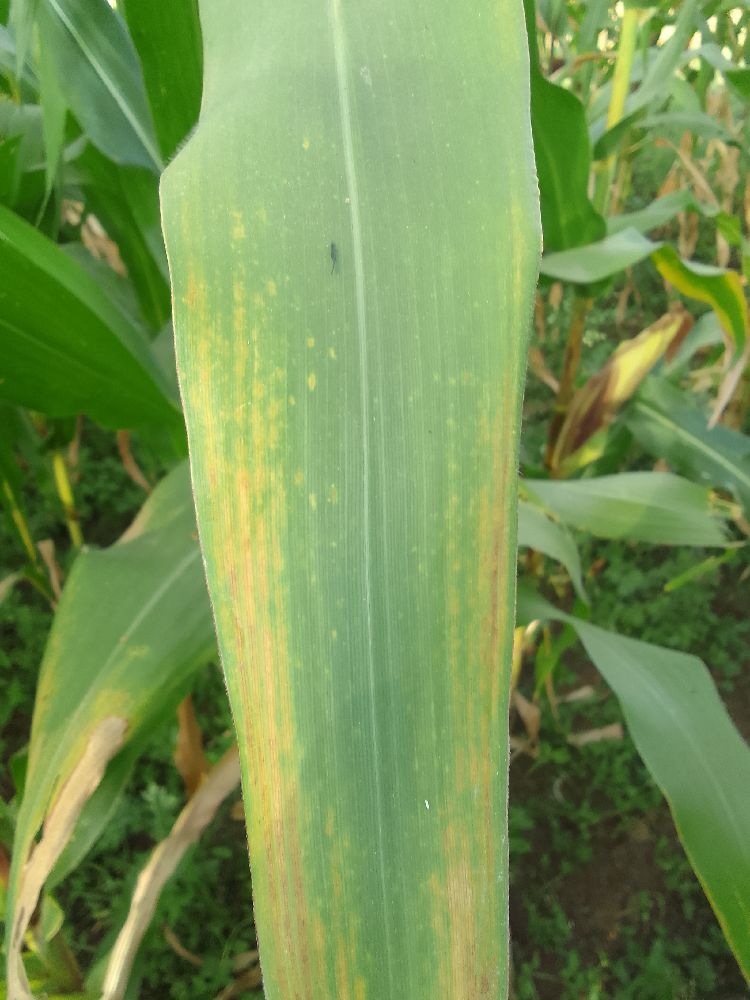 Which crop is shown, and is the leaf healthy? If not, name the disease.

maize, maize lethal necrosis
